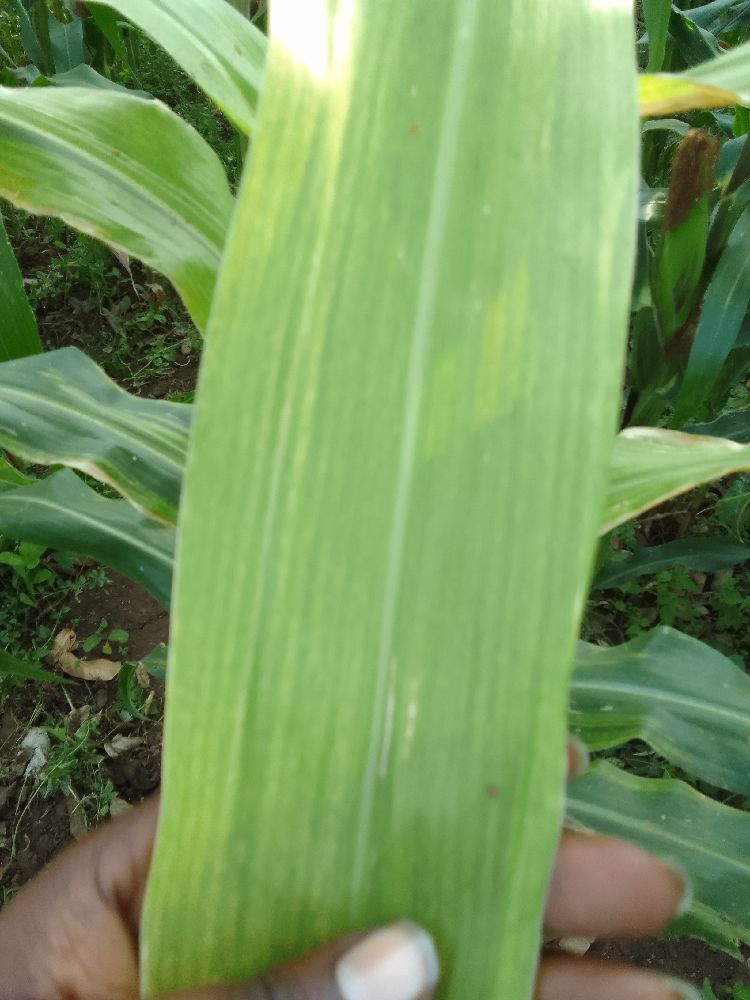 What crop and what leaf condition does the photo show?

maize, maize lethal necrosis
